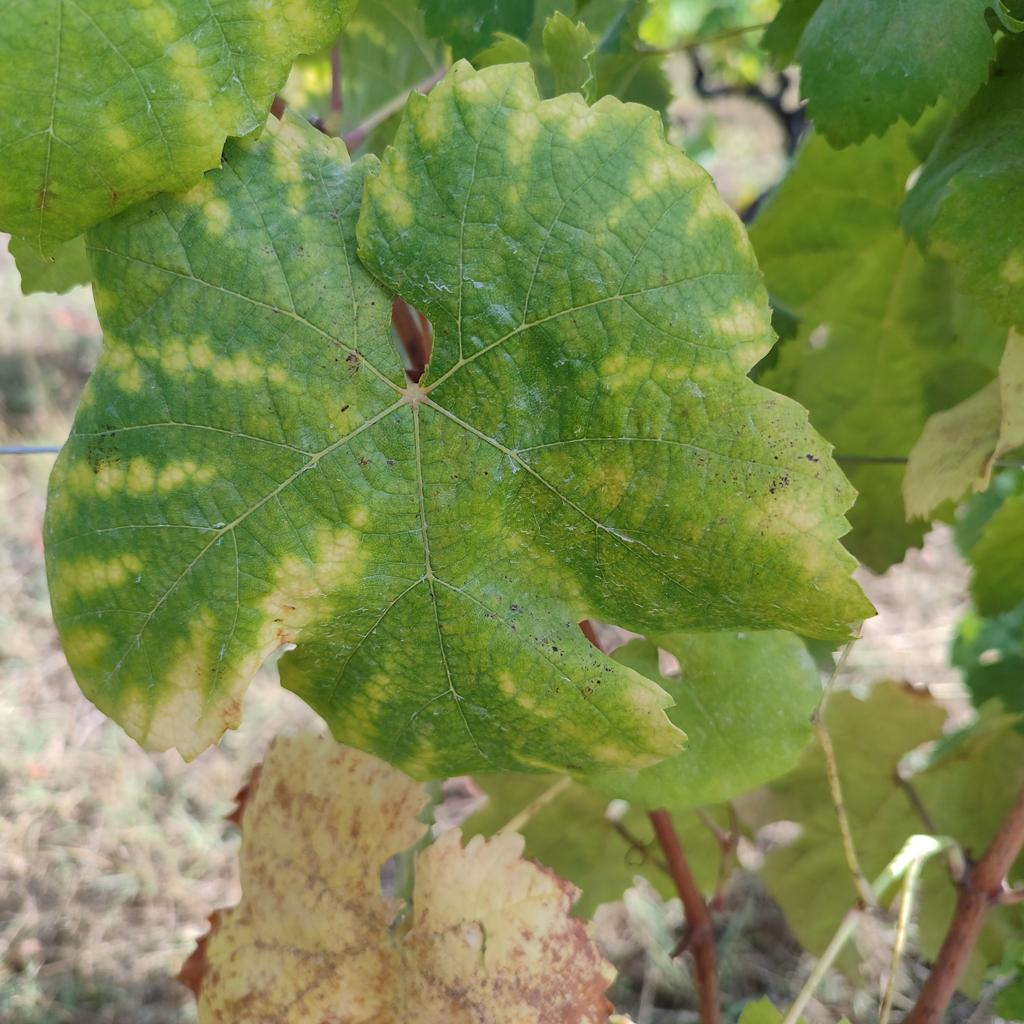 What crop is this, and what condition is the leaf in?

grapevine, esca complex
